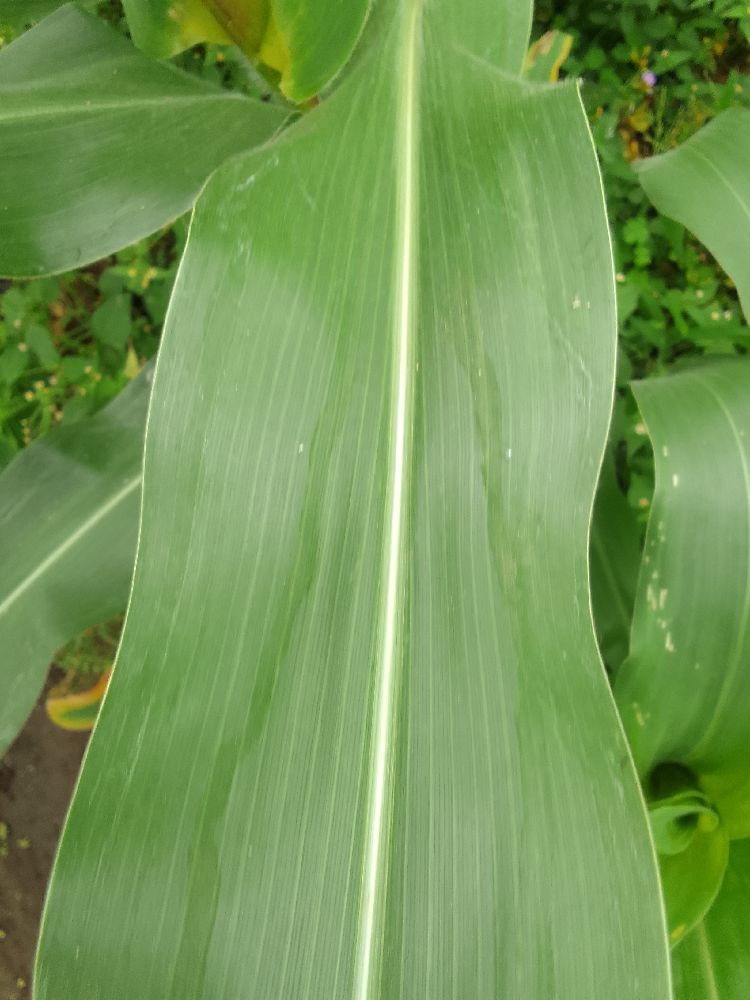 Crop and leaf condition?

maize, healthy
